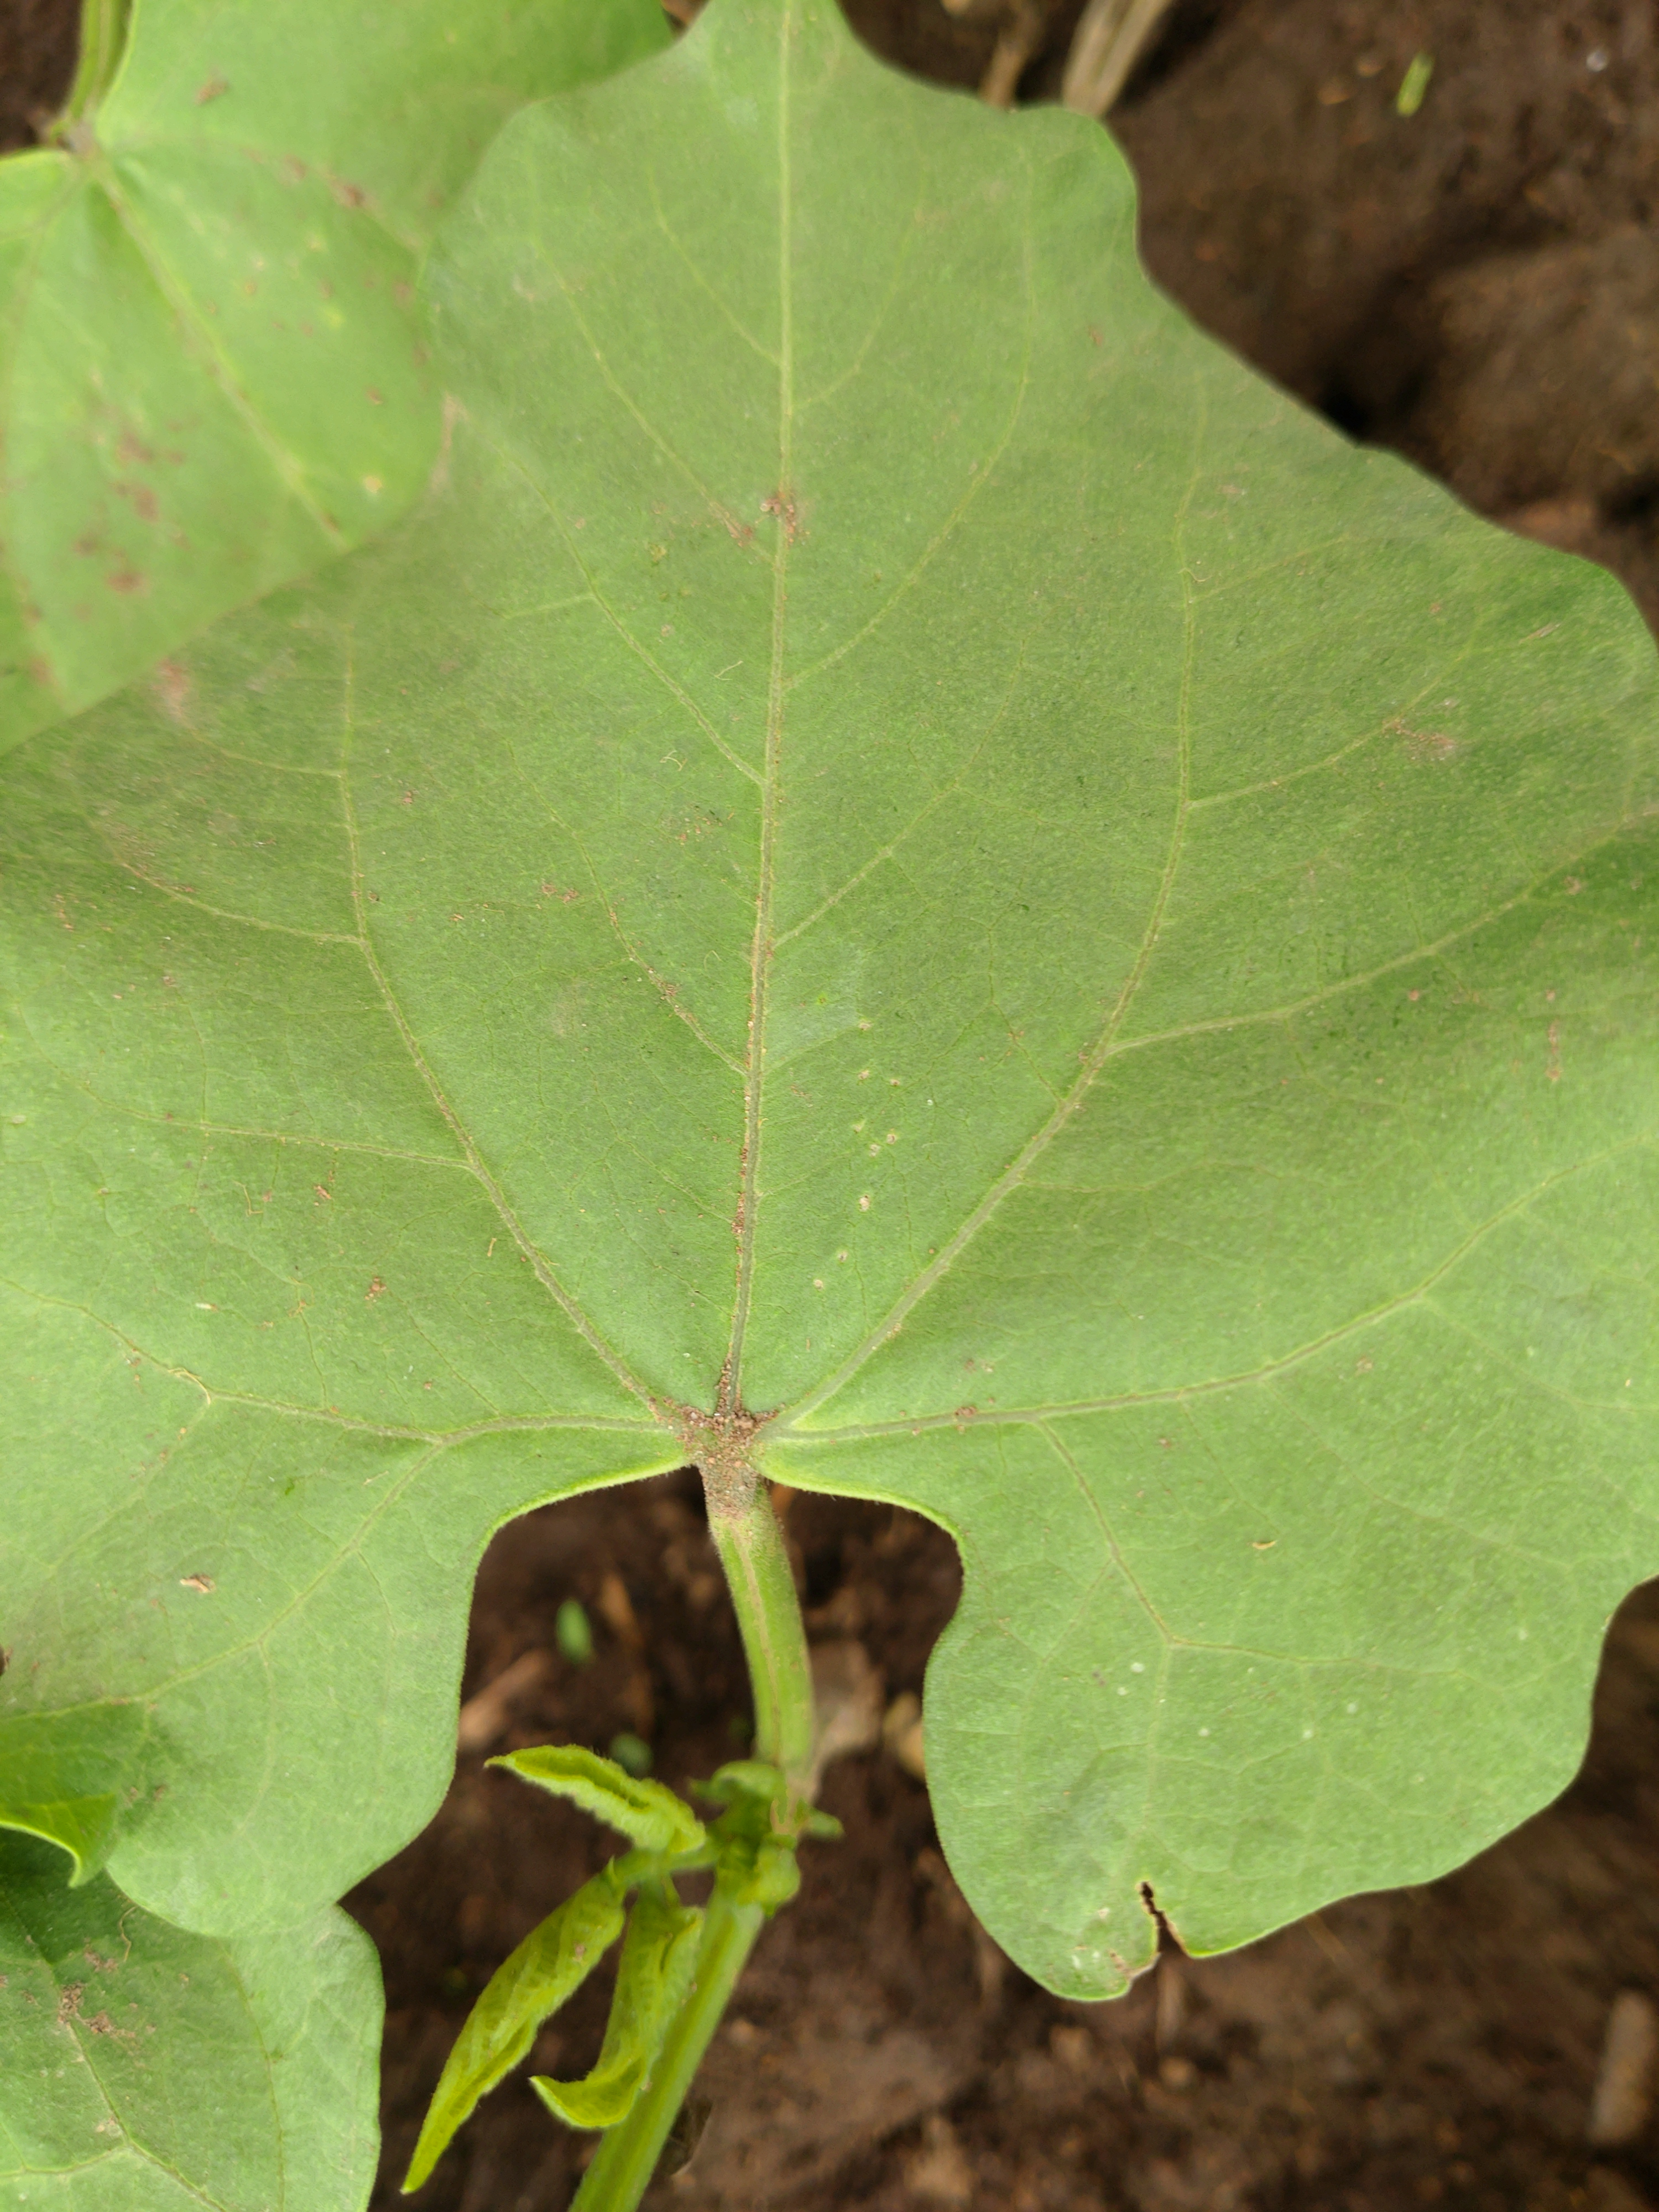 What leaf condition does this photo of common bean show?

healthy
